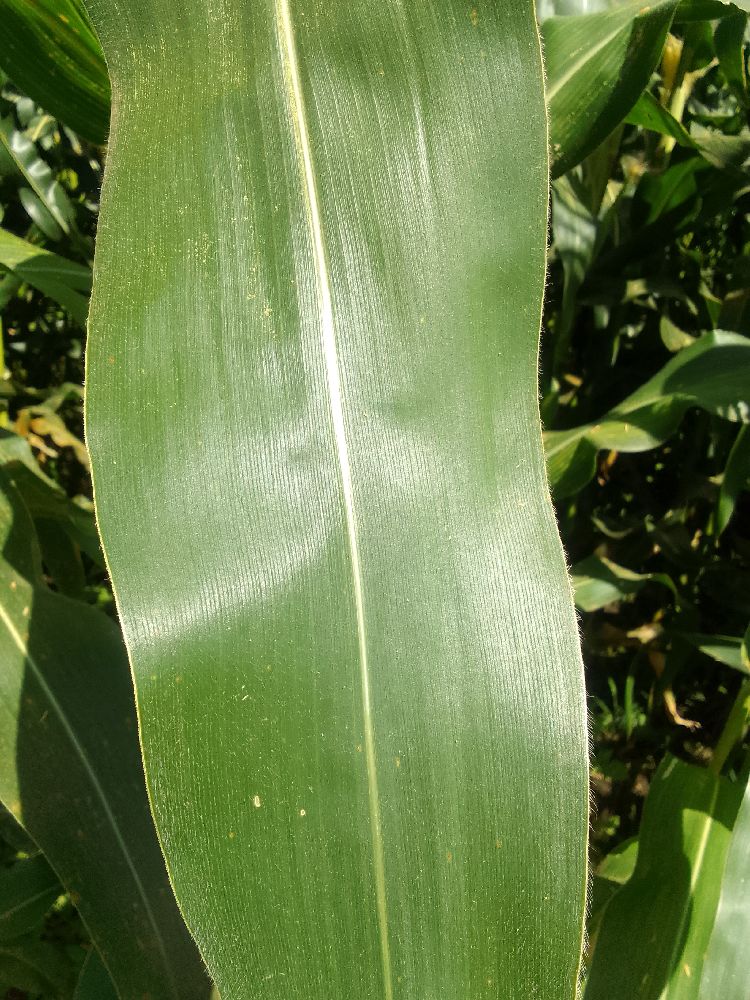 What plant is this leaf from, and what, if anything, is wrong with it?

maize, healthy
